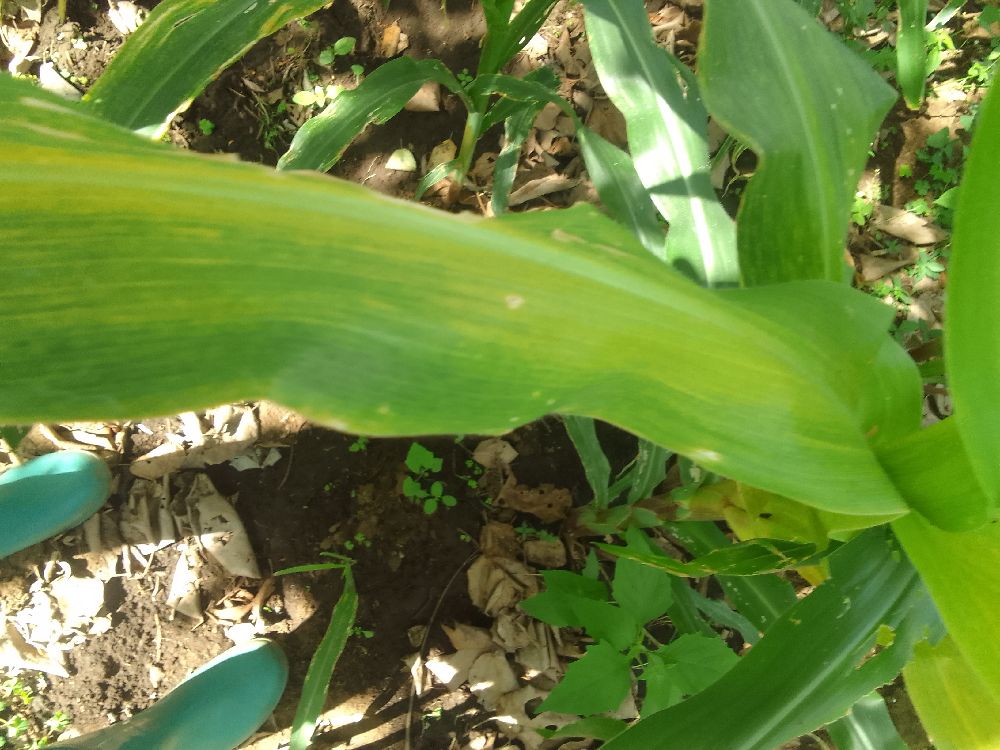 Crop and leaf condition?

maize, maize lethal necrosis
